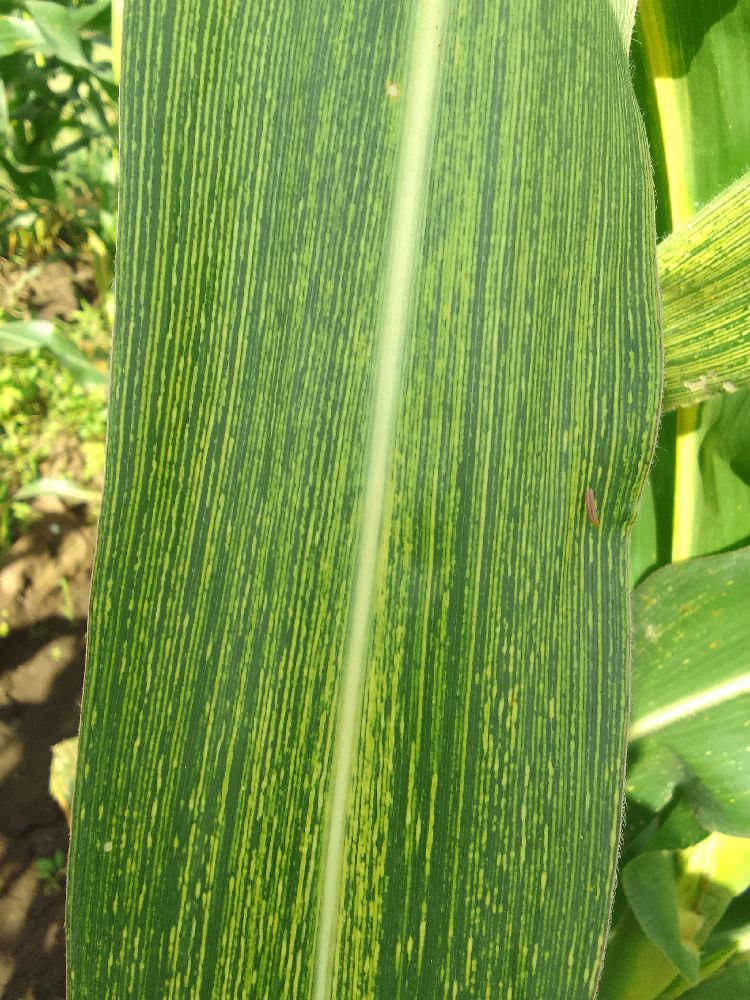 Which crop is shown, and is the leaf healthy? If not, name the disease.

maize, maize streak virus
